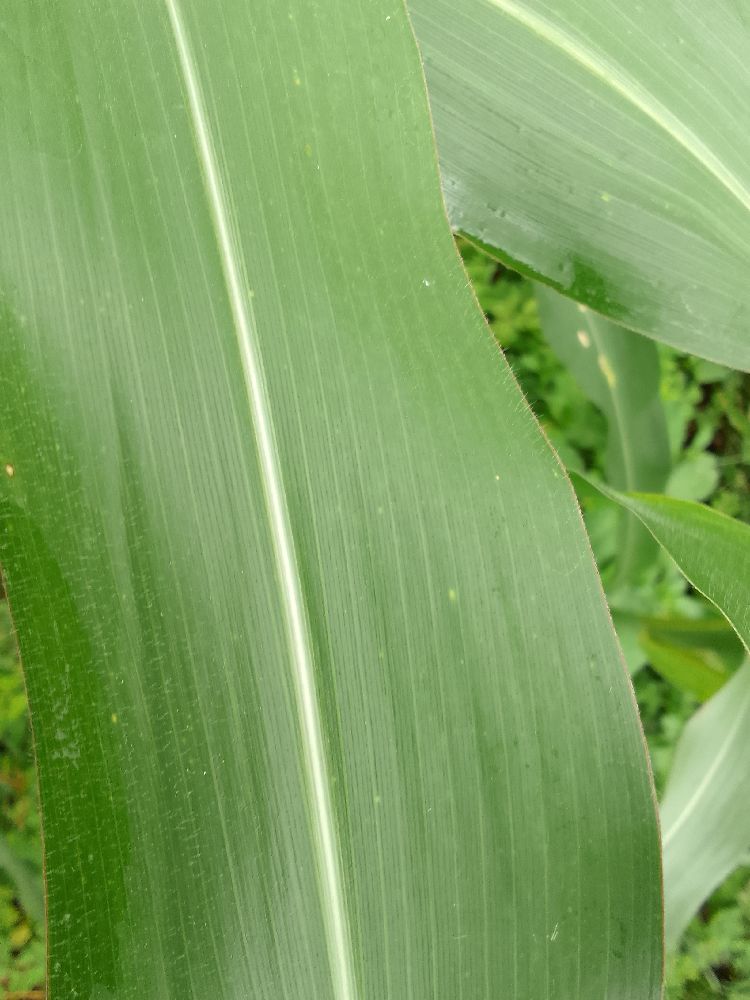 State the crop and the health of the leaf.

maize, healthy
